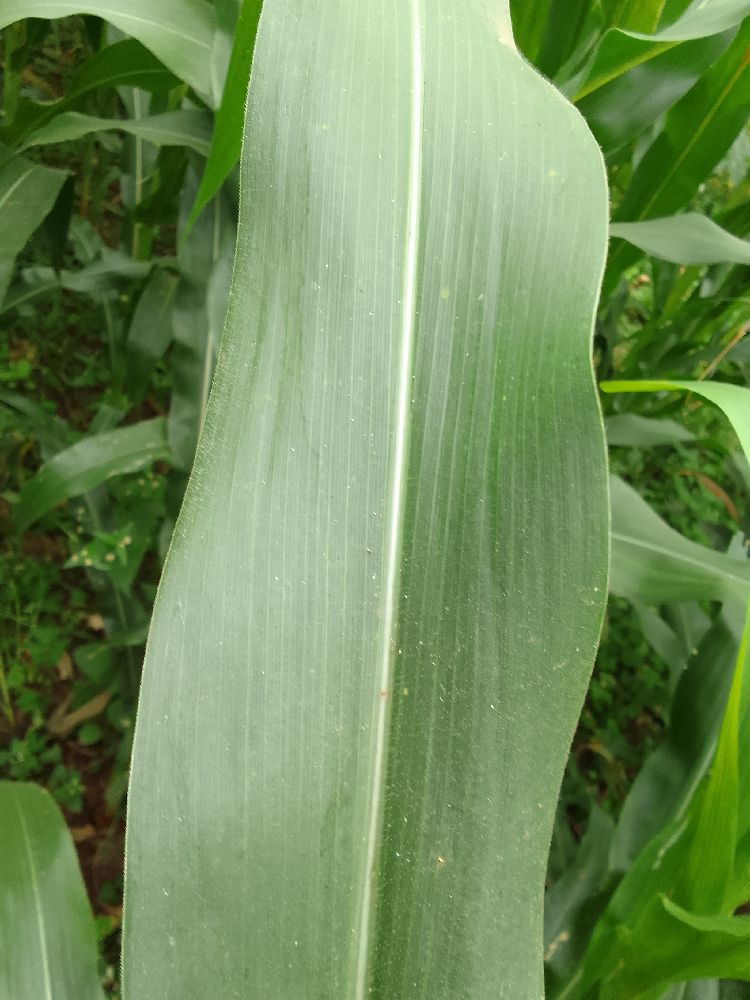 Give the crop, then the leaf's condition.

maize, healthy
